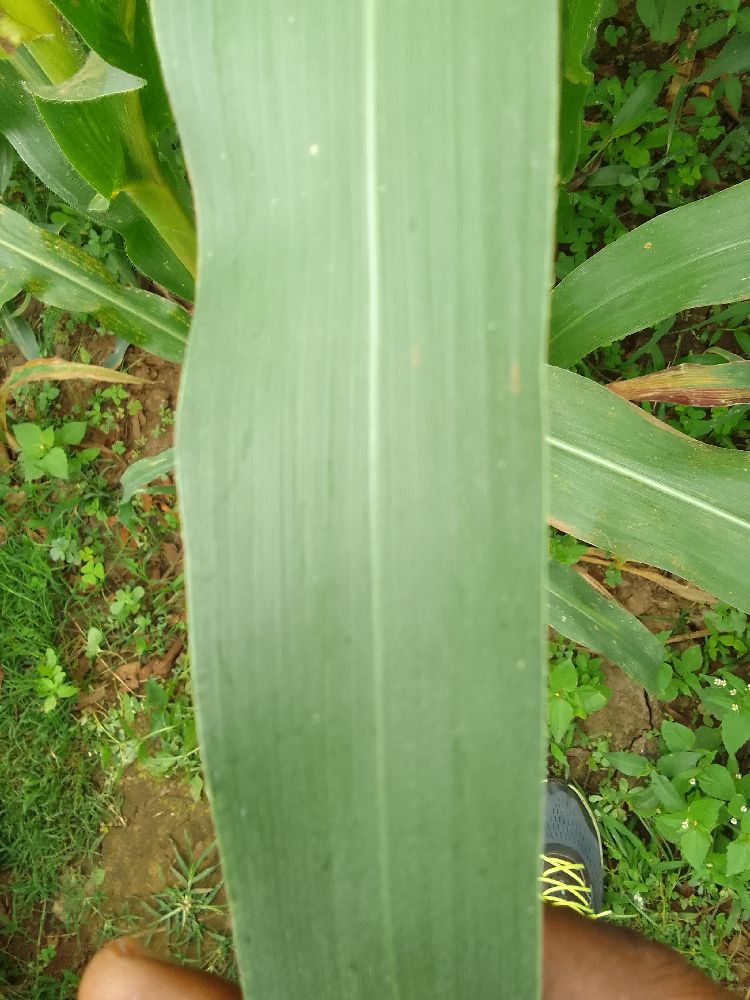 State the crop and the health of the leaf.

maize, healthy
